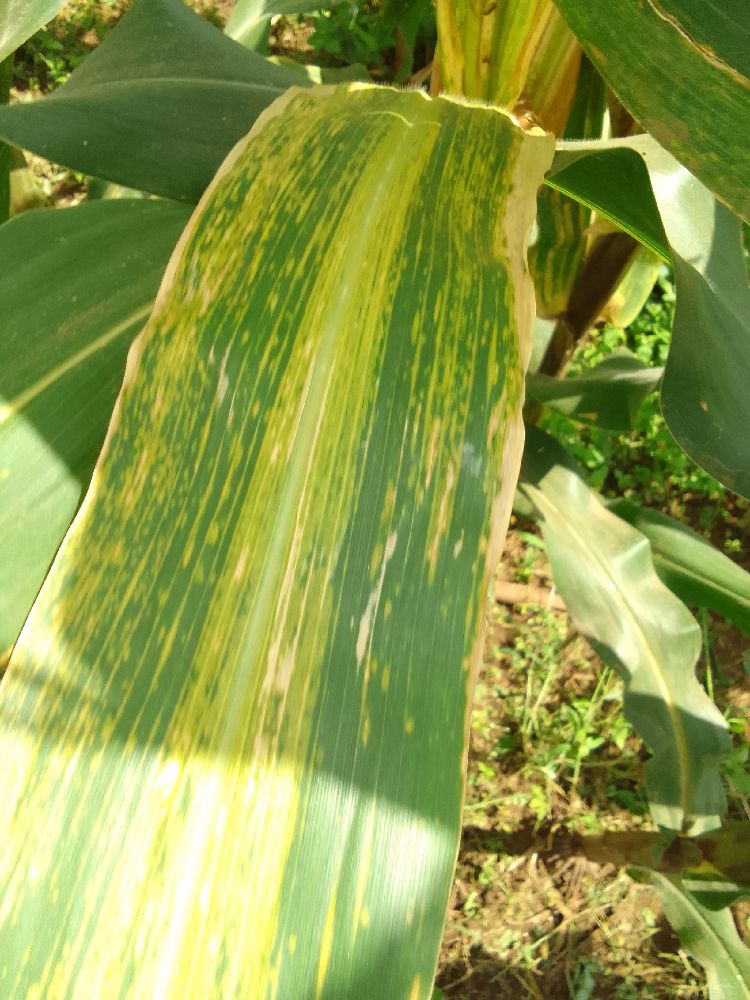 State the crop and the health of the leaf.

maize, maize lethal necrosis
